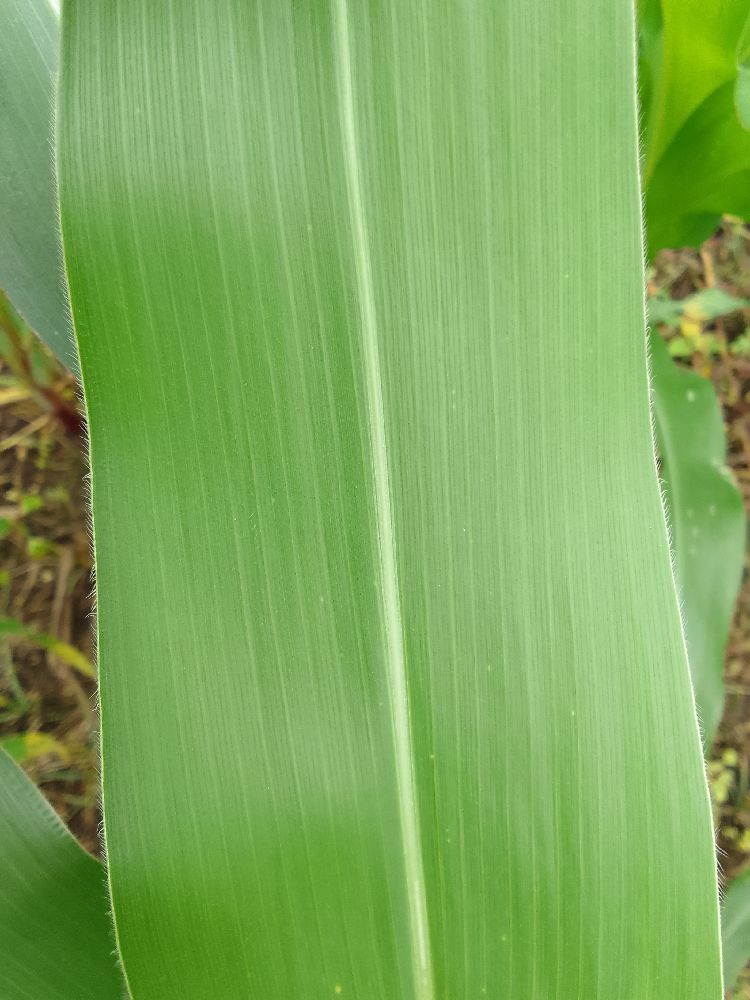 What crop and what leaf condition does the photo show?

maize, healthy
